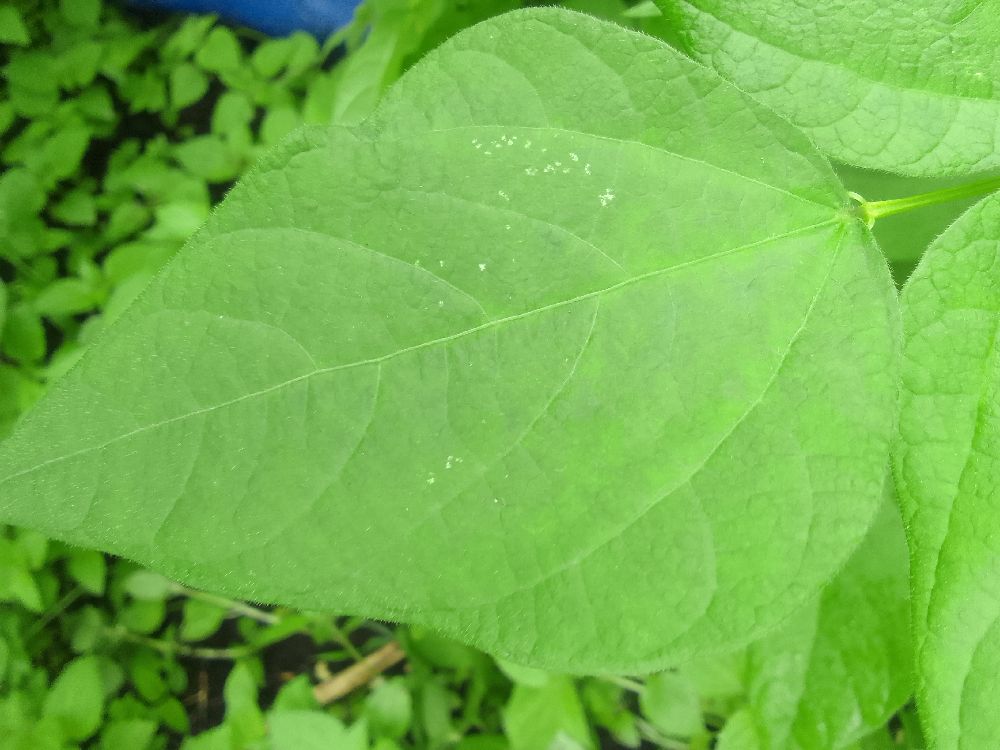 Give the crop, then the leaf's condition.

common bean, healthy
